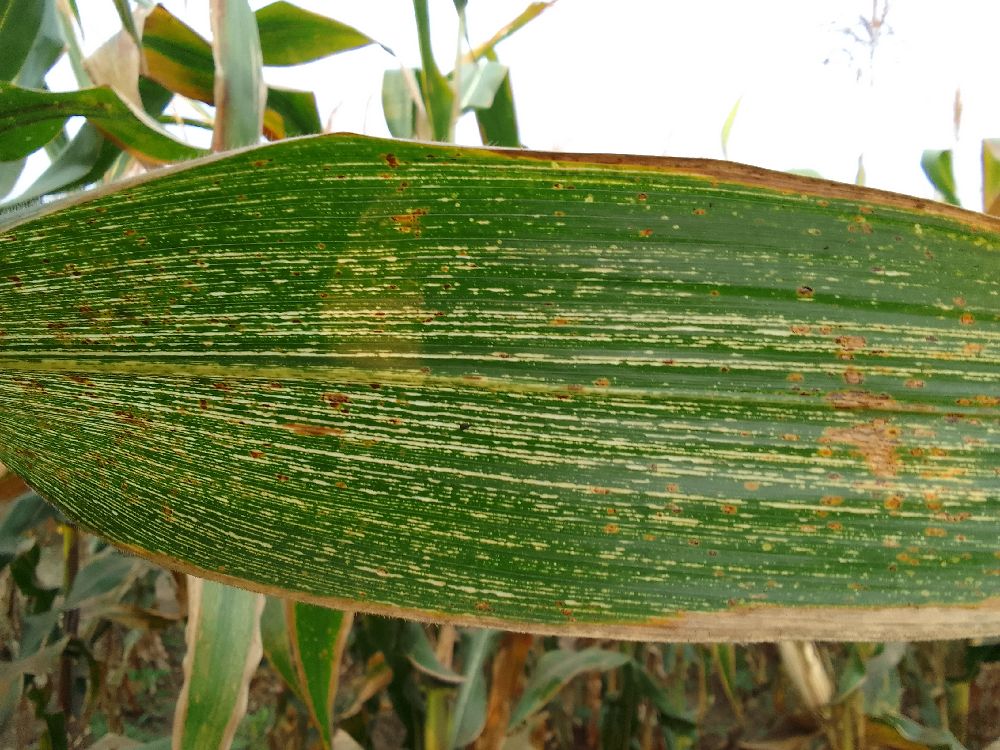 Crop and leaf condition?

maize, maize streak virus
